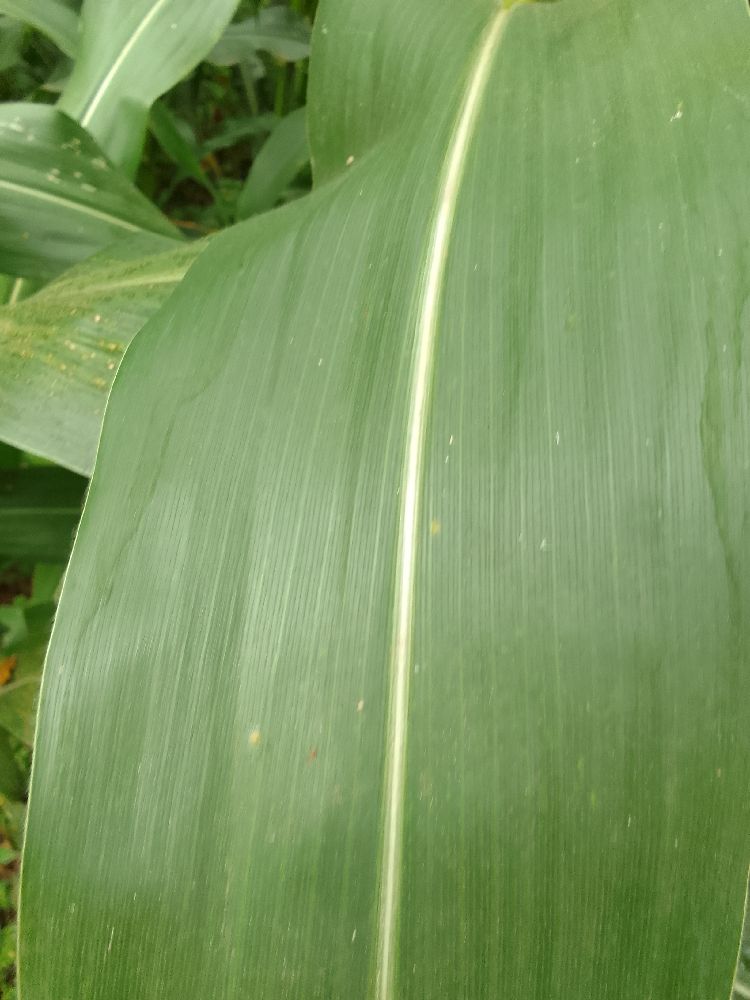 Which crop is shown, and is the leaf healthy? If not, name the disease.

maize, healthy
